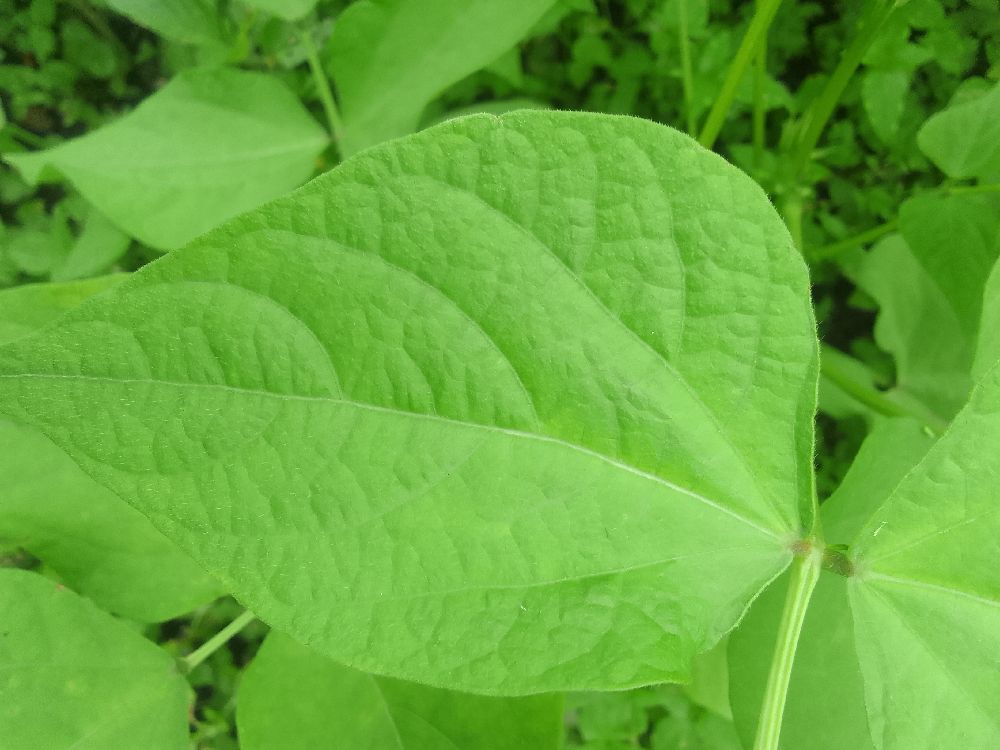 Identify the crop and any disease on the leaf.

common bean, healthy
